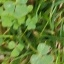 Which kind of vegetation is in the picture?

unstructured weed
